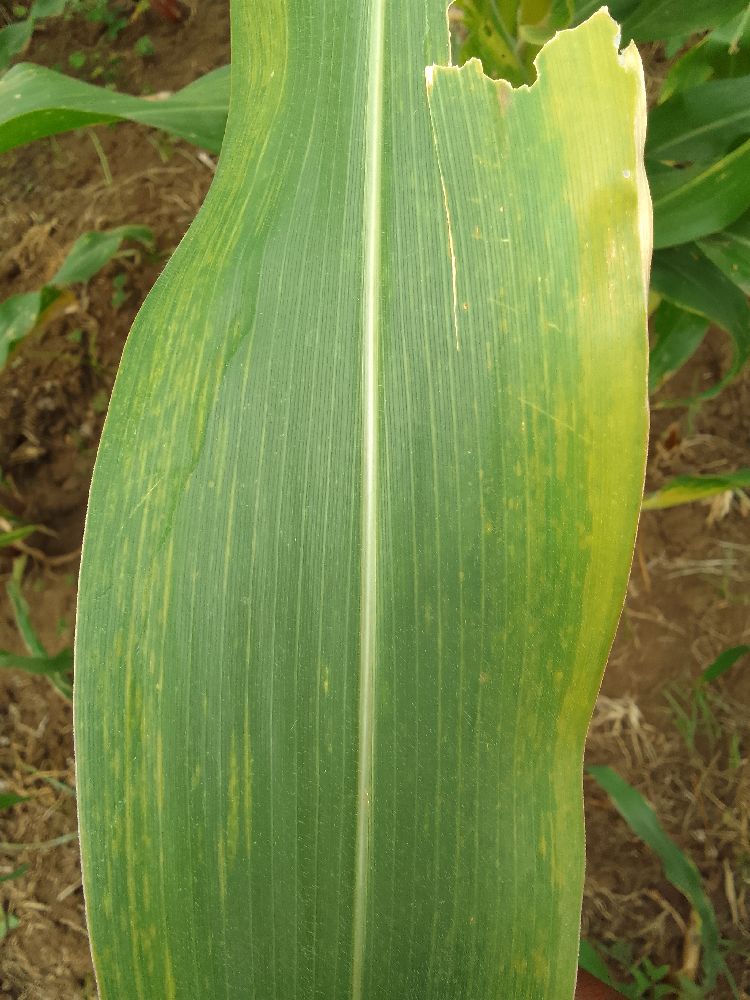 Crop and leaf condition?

maize, maize lethal necrosis
